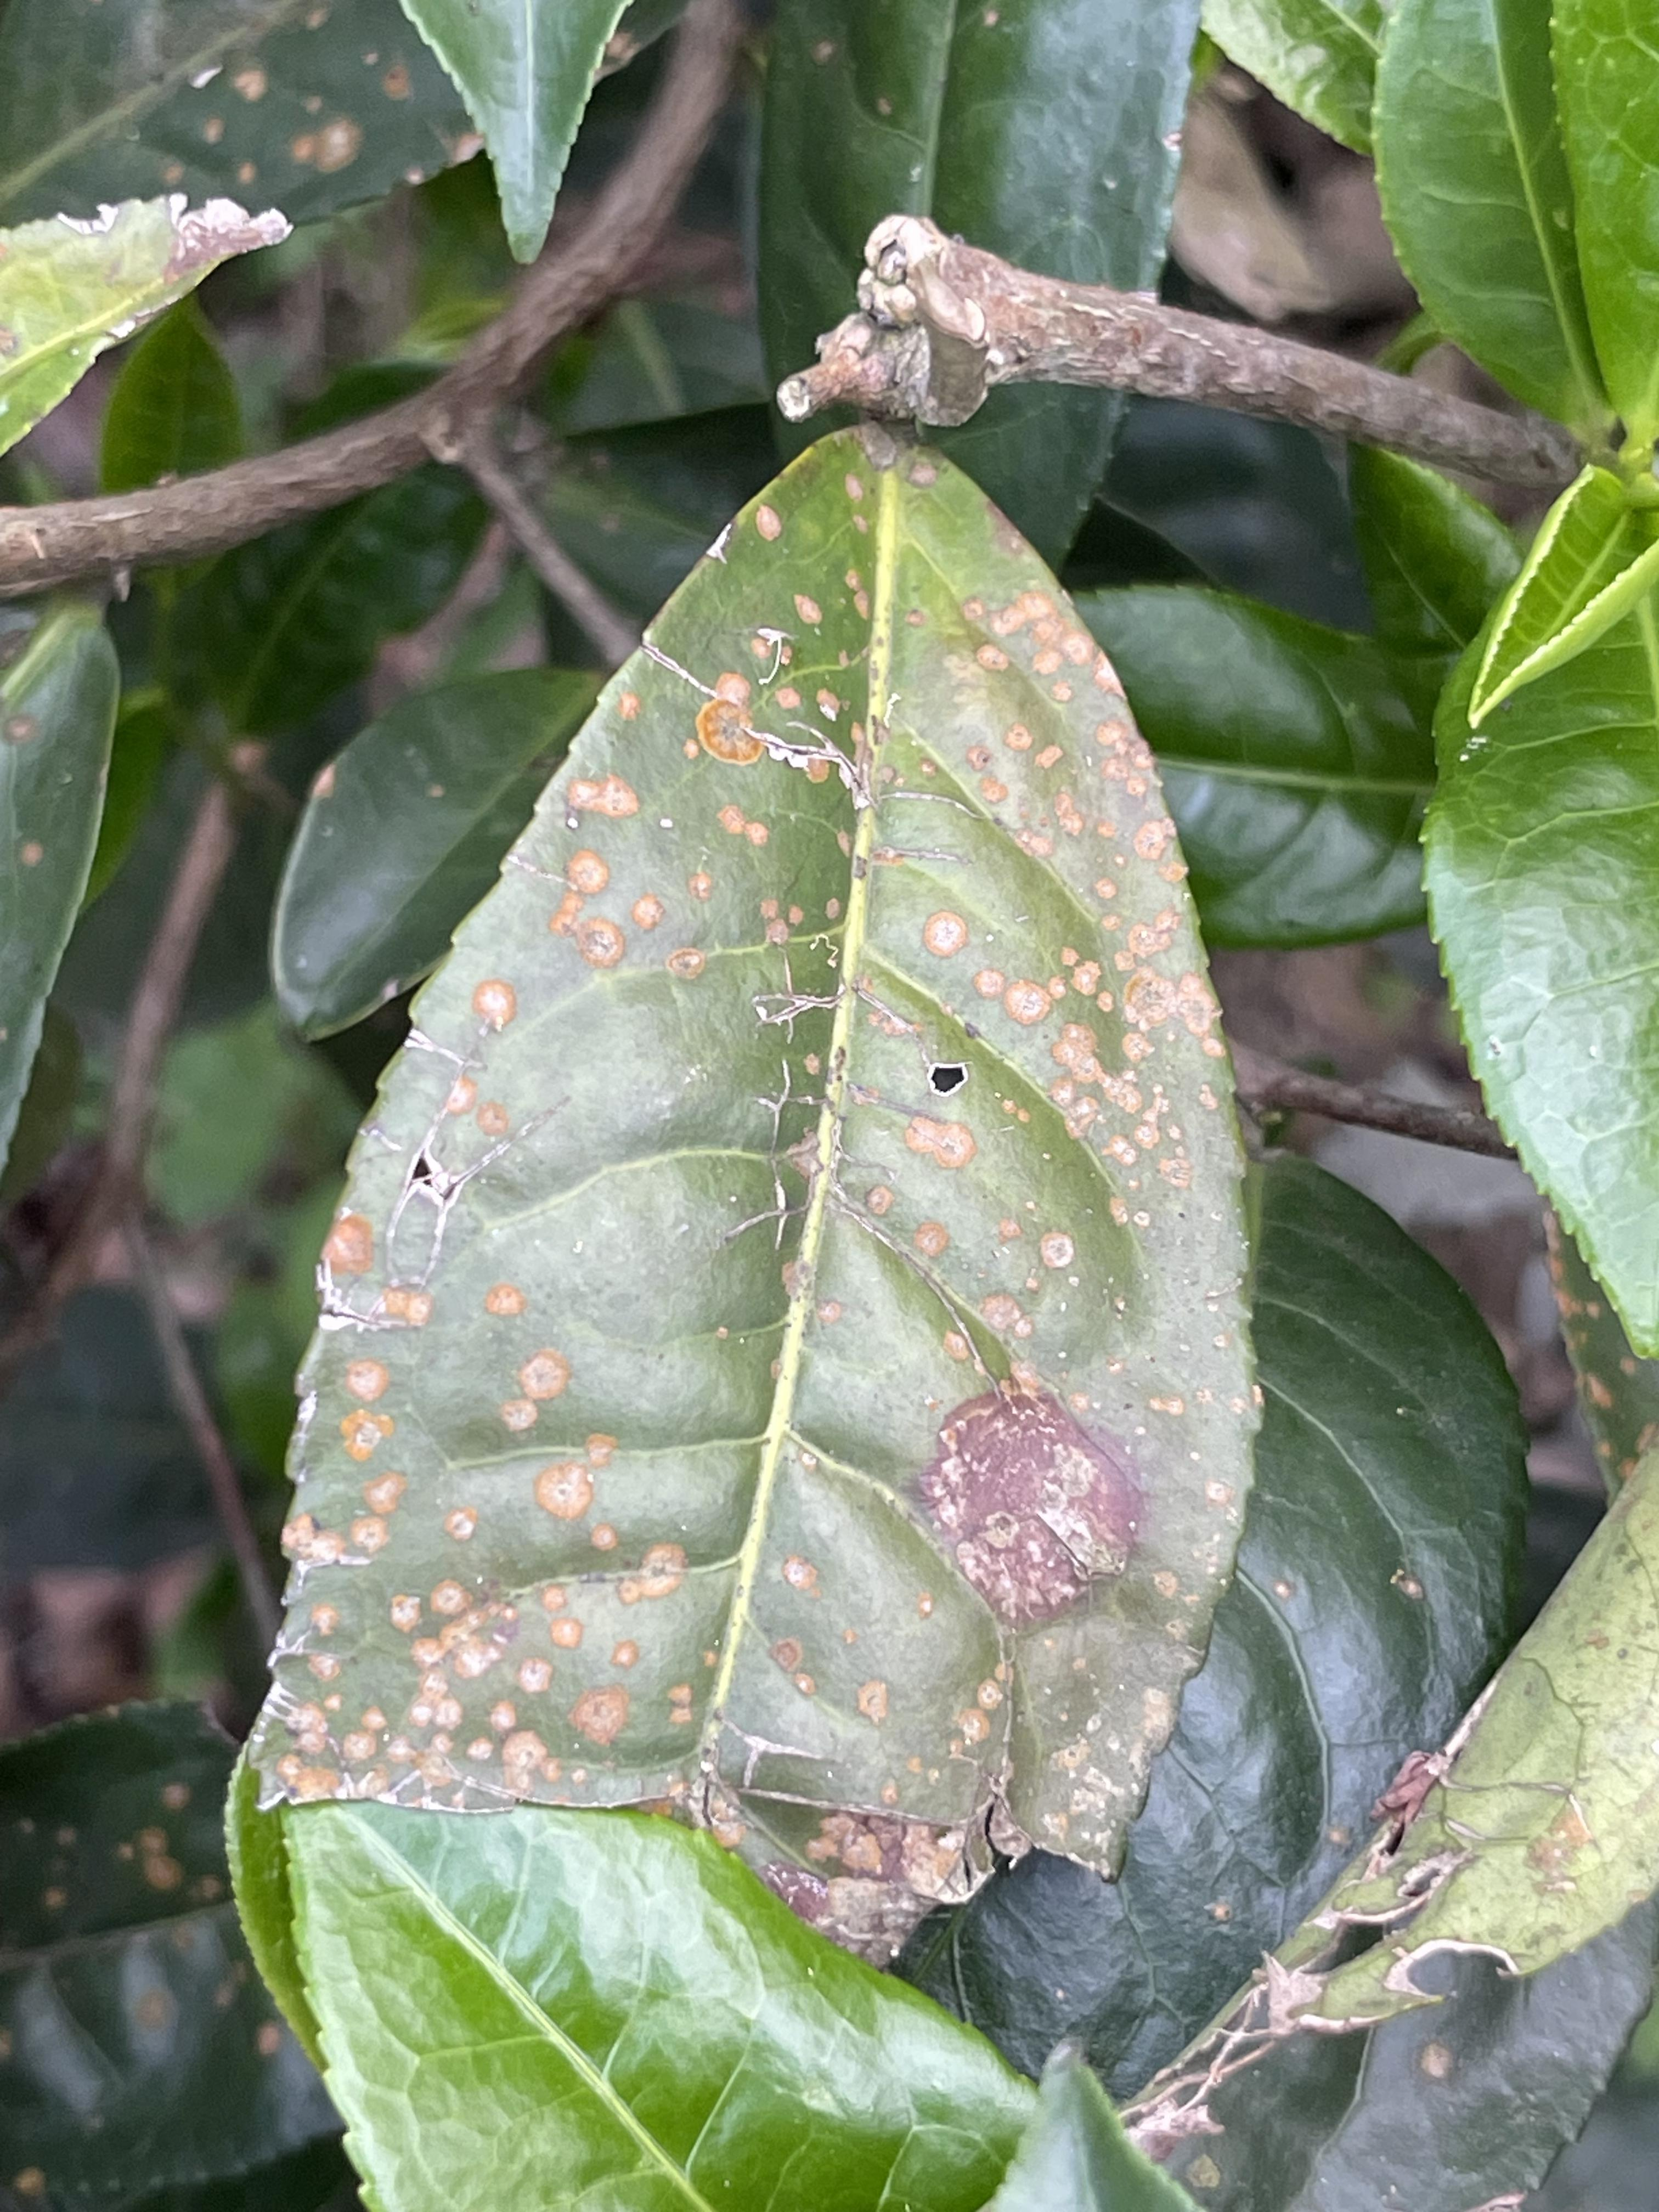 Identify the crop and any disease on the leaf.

tea, red rust
